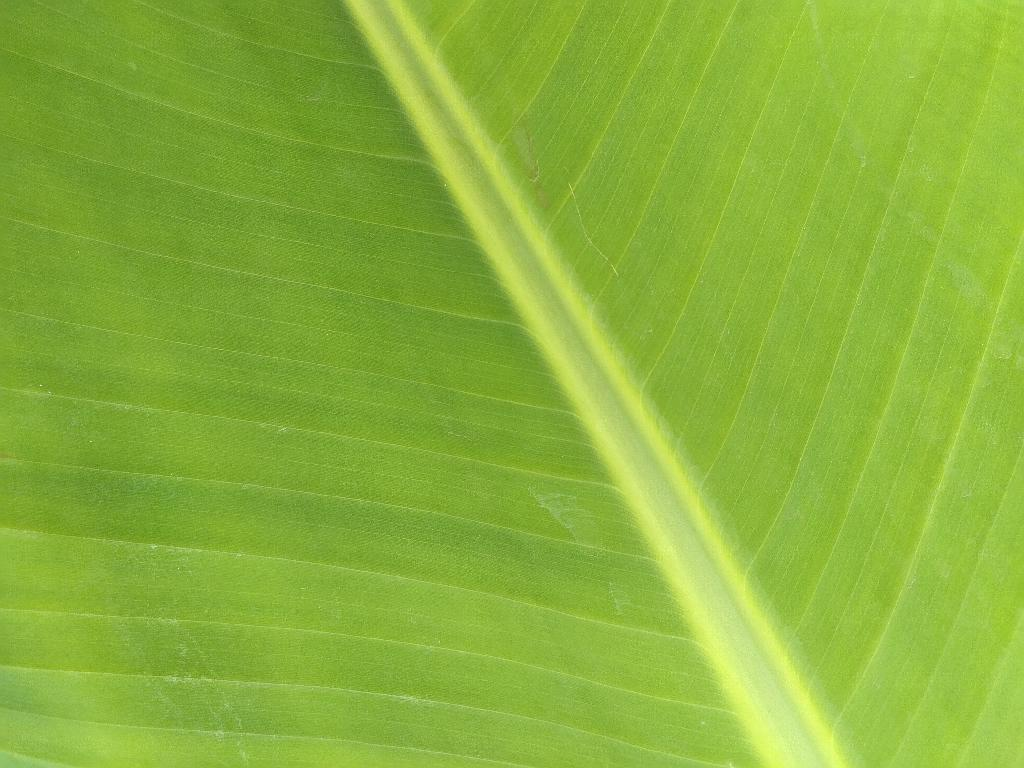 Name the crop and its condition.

banana, healthy
